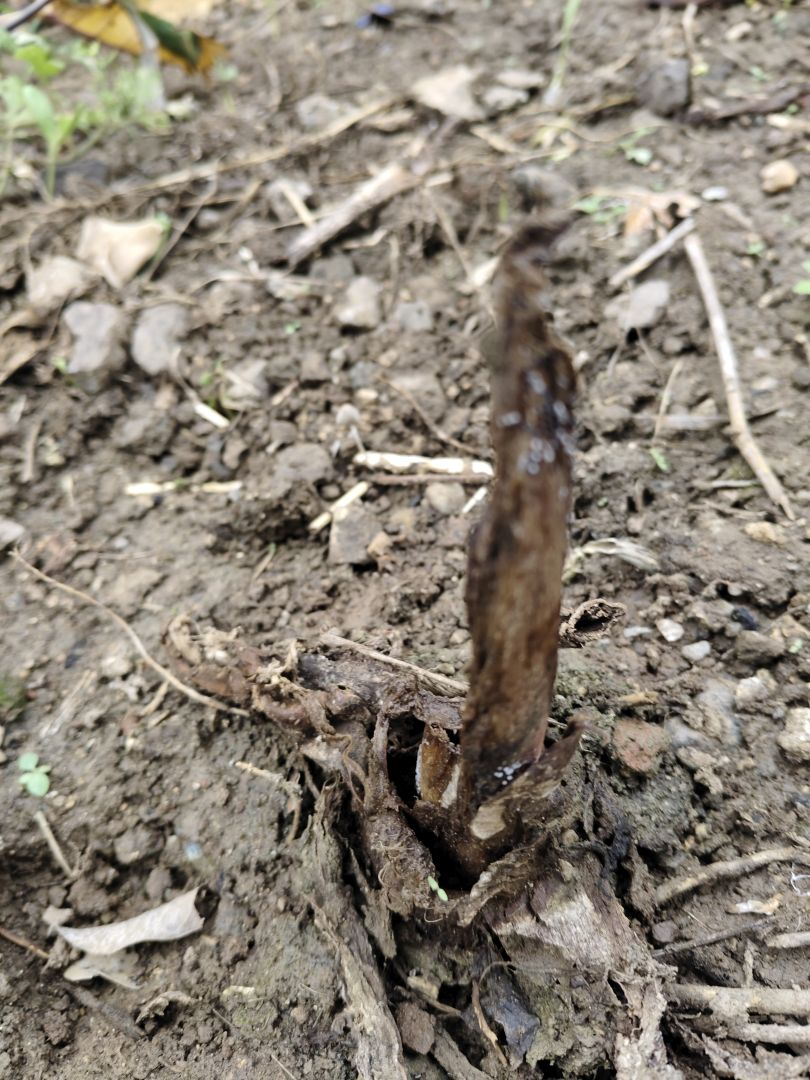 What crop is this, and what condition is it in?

taro, root rot
